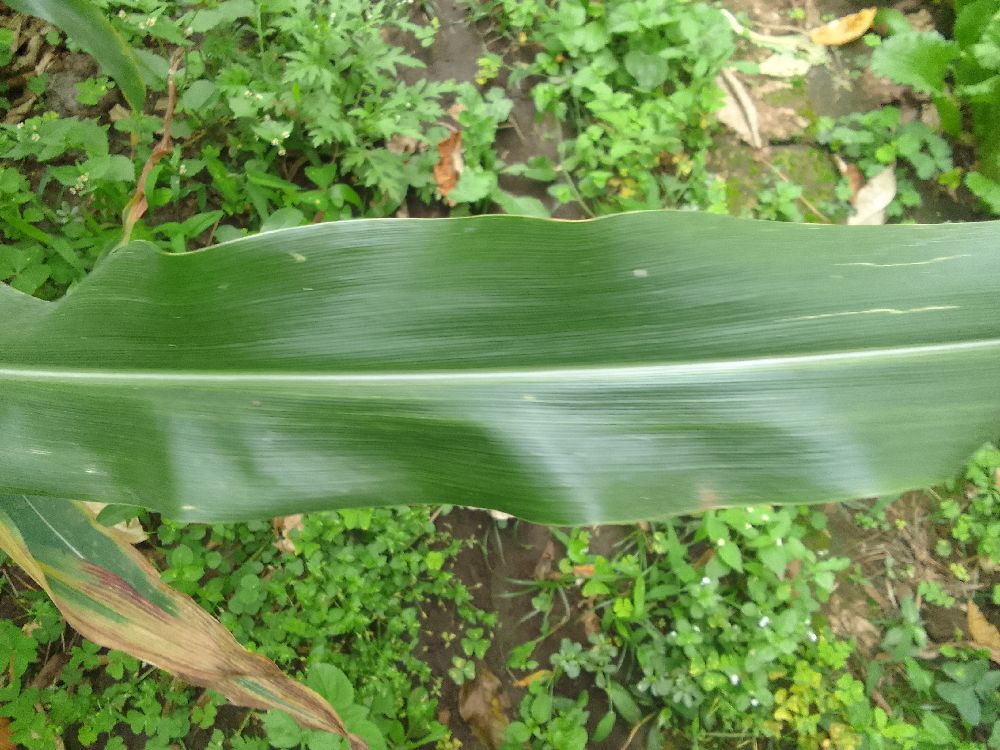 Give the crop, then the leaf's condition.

maize, healthy
